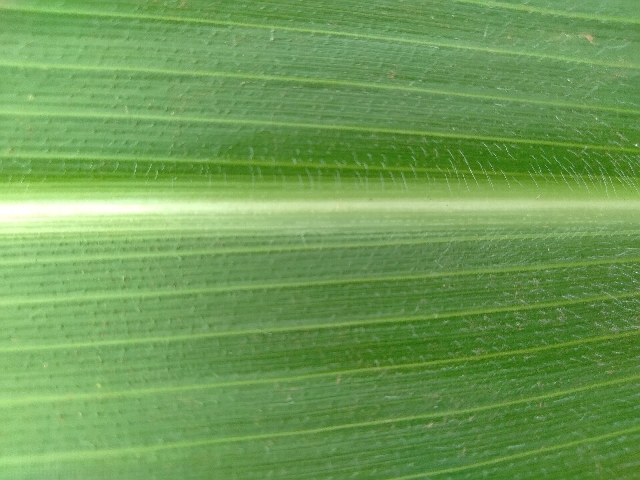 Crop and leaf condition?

maize, healthy
